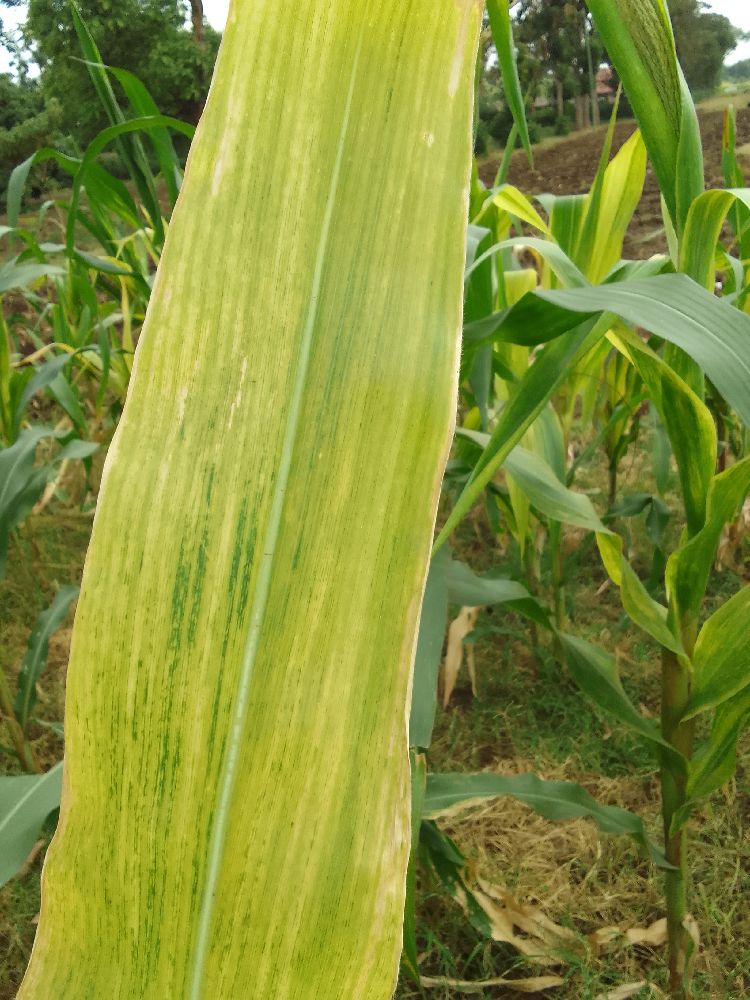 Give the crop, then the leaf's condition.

maize, maize lethal necrosis
